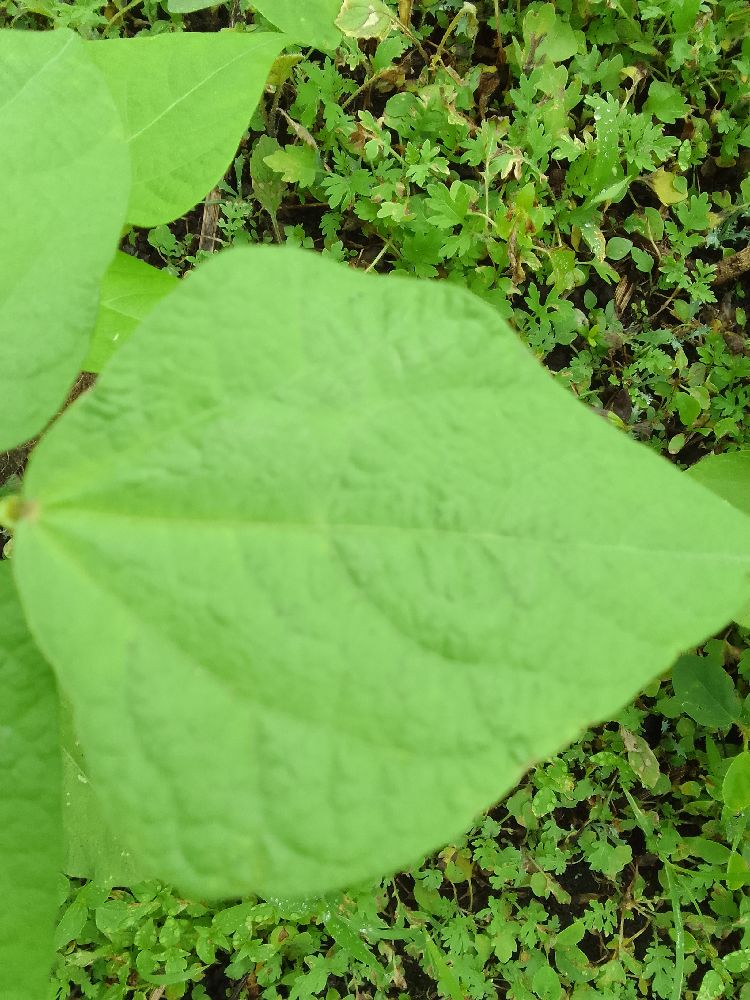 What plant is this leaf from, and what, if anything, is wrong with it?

common bean, healthy
